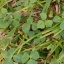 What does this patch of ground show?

unstructured weed
